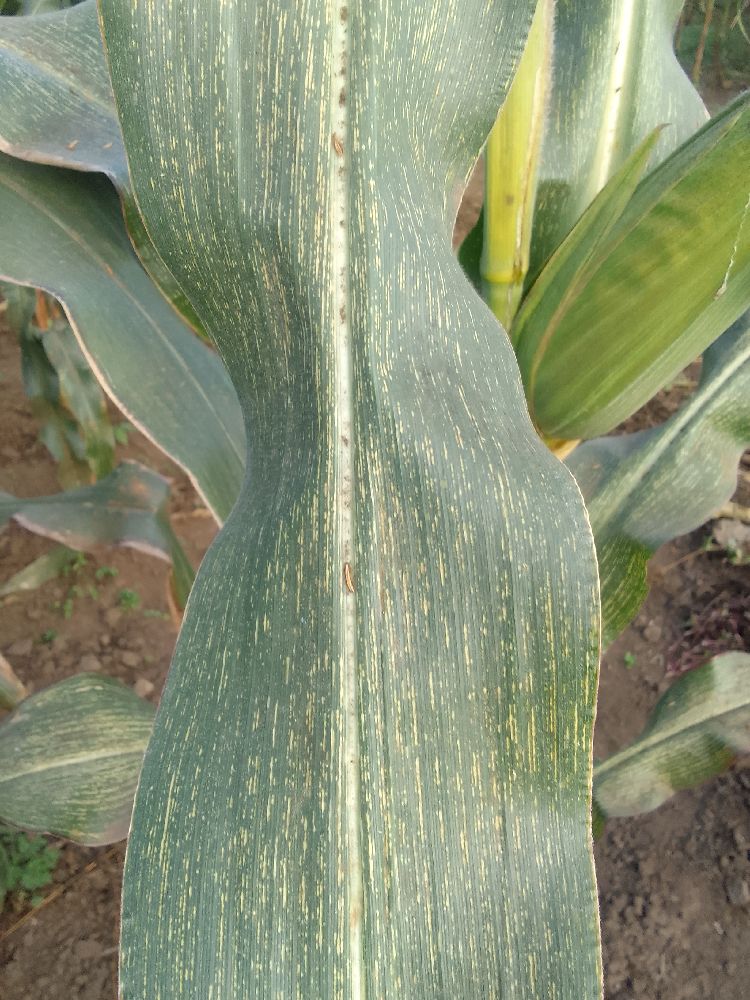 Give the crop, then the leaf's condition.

maize, maize streak virus
